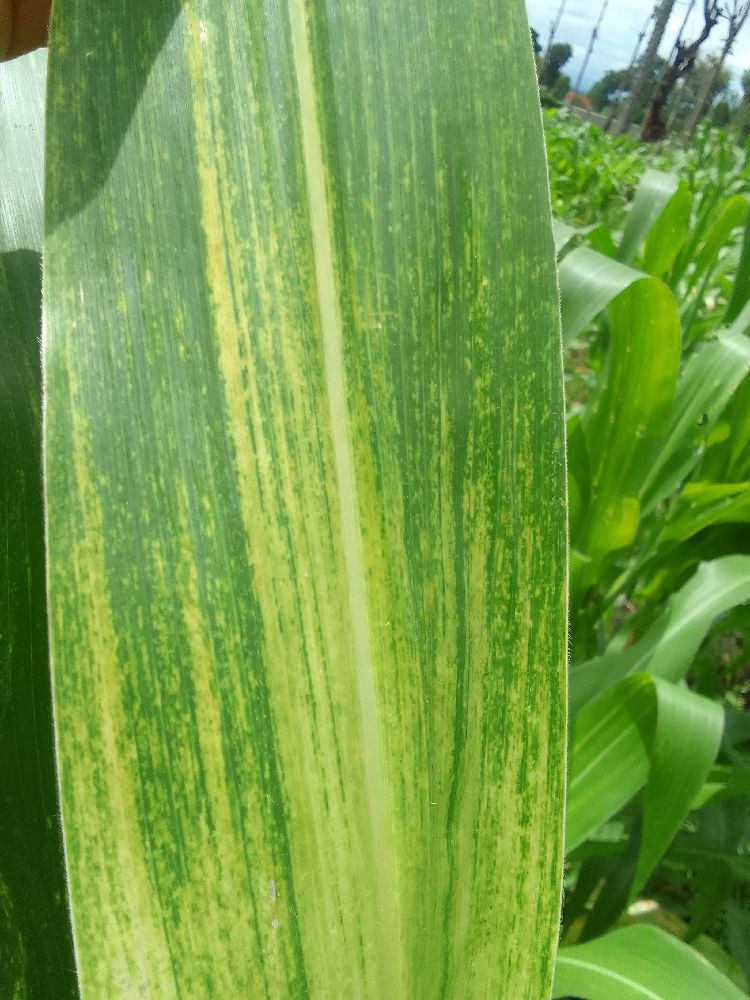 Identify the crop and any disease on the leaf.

maize, maize lethal necrosis
